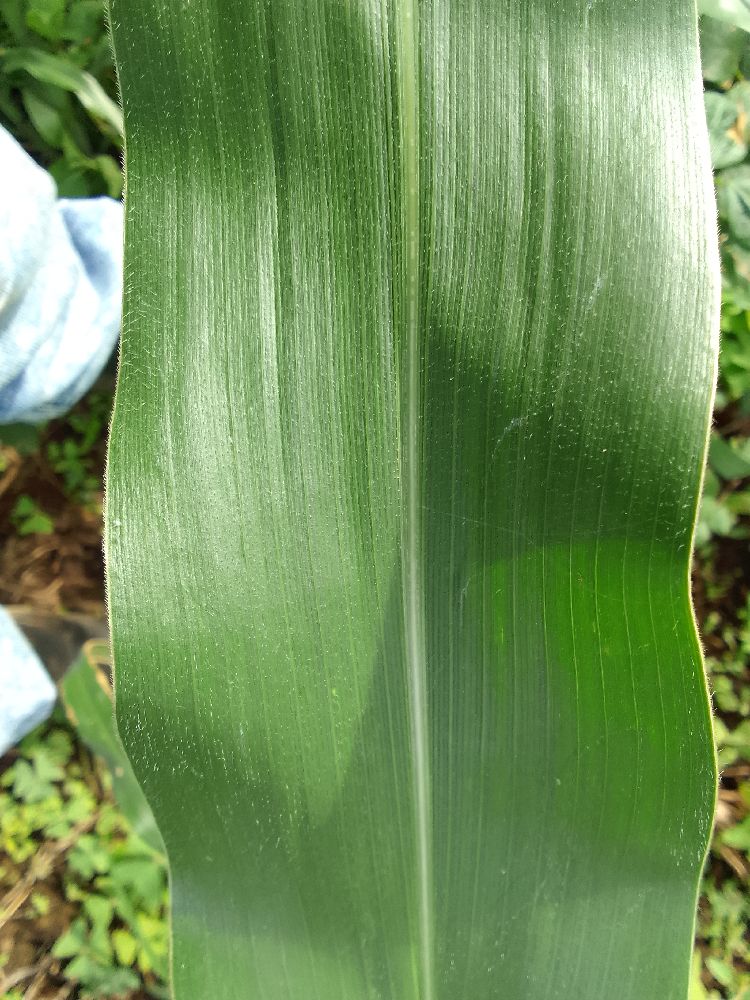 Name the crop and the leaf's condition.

maize, healthy
